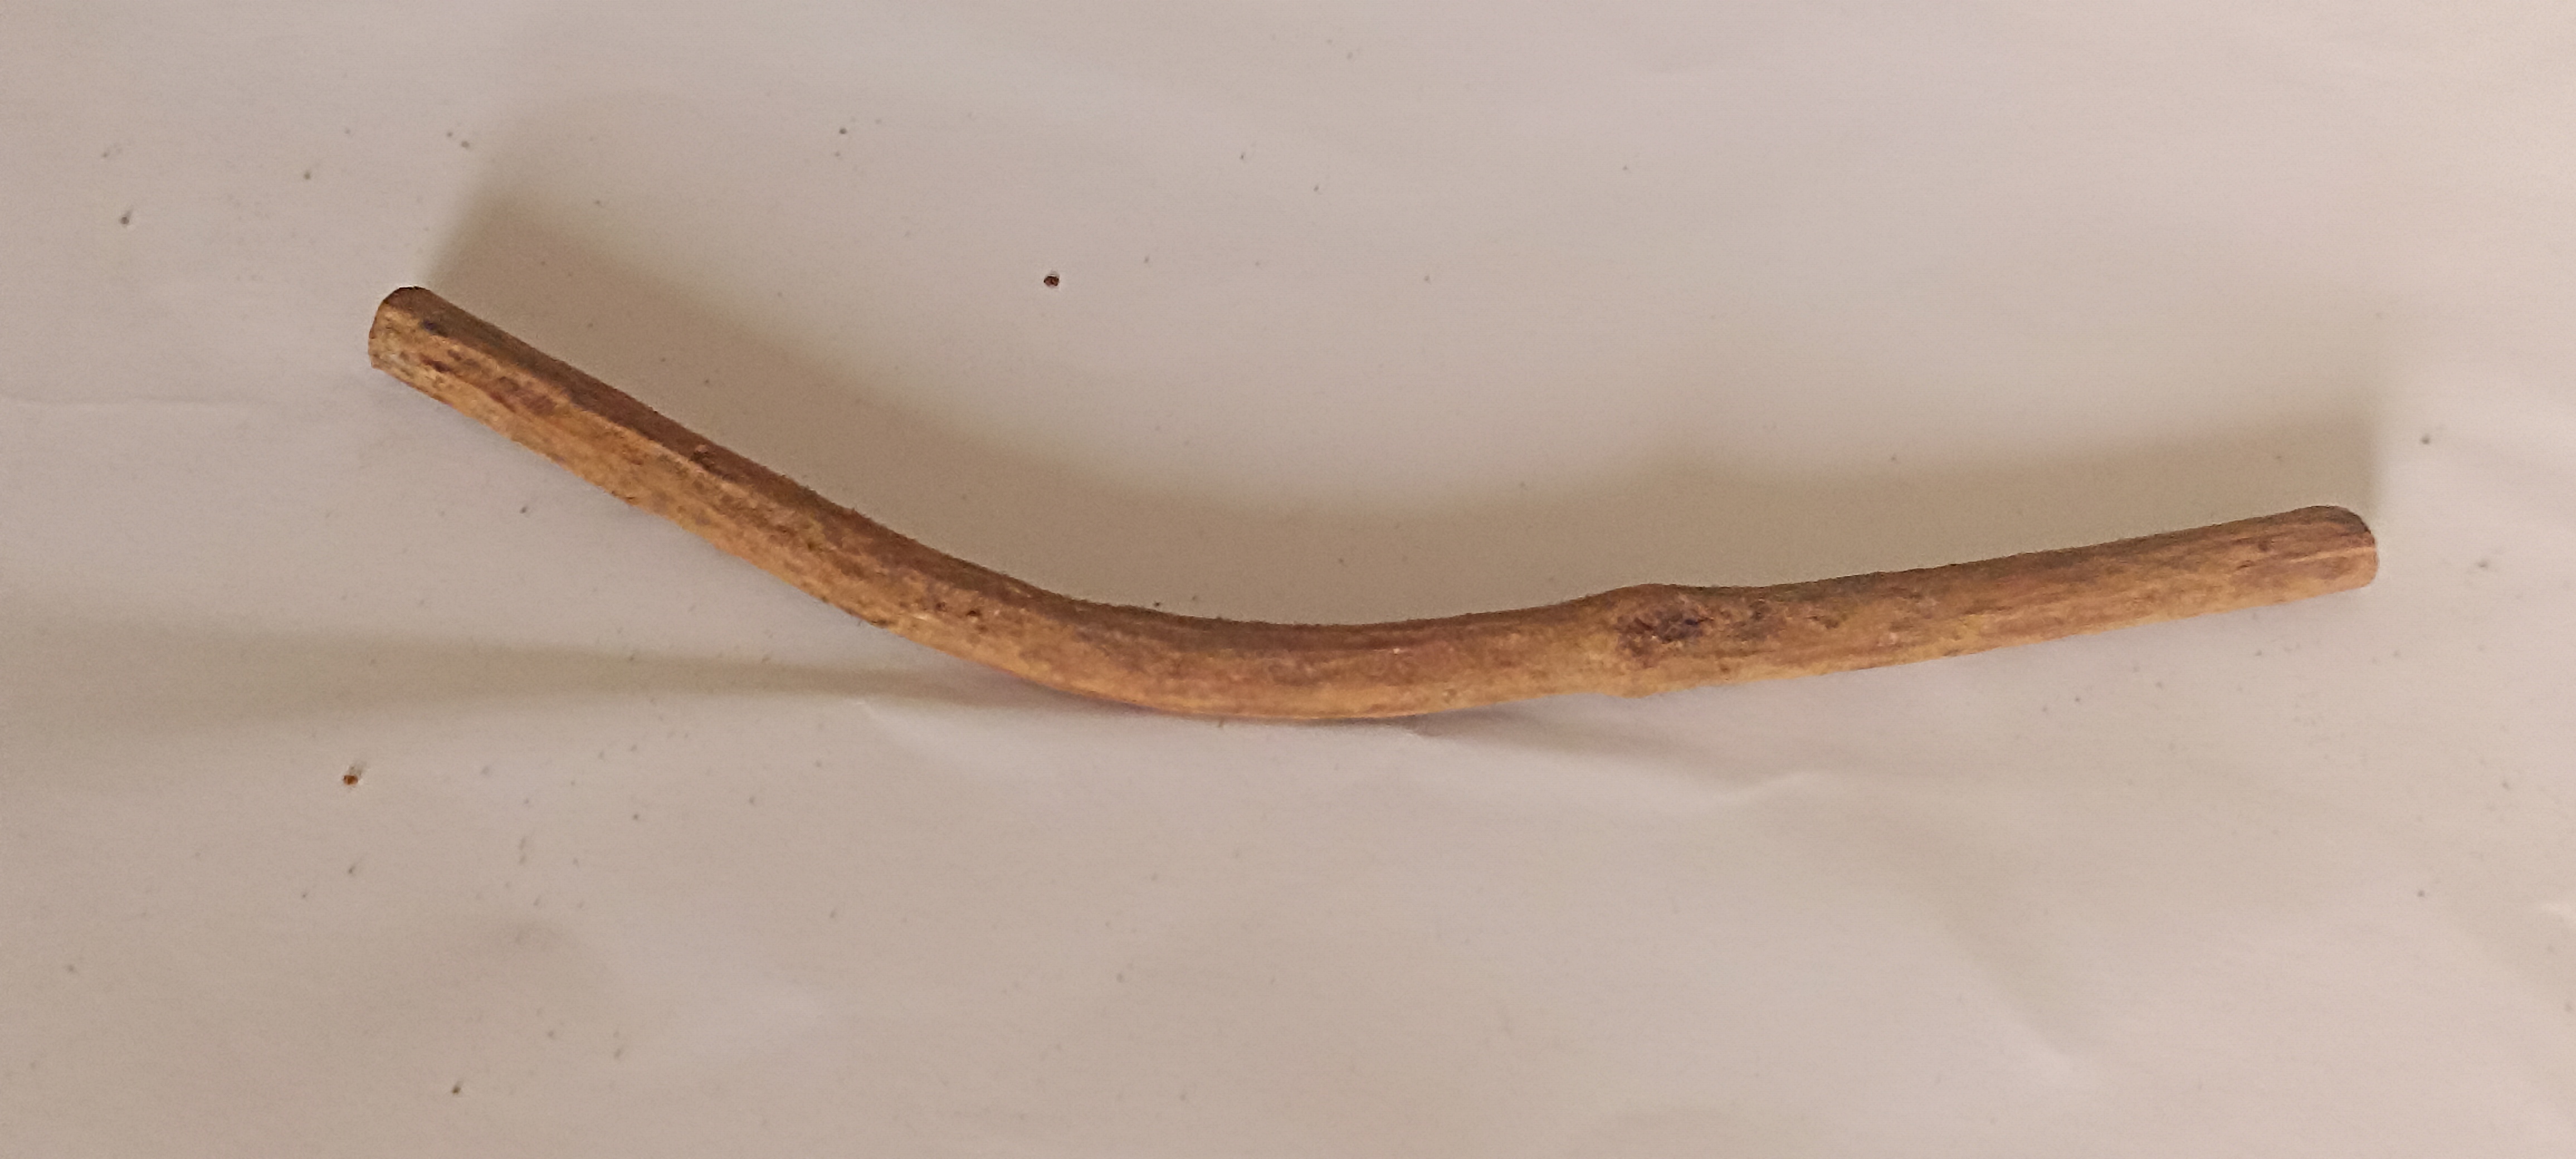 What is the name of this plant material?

manjistha
